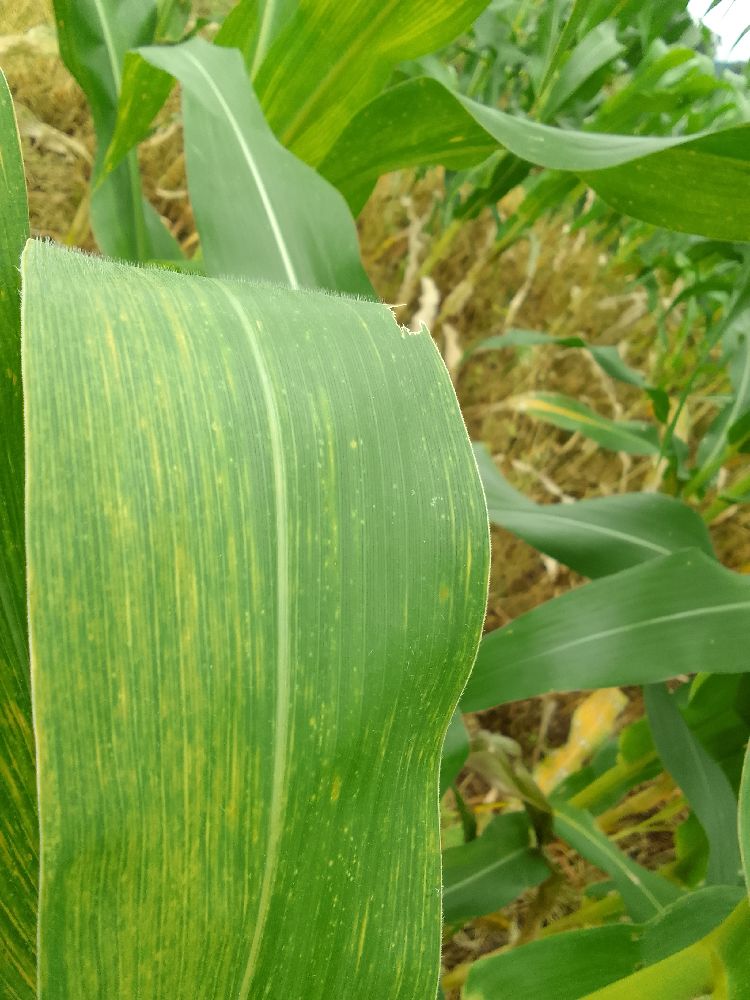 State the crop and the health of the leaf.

maize, maize lethal necrosis
